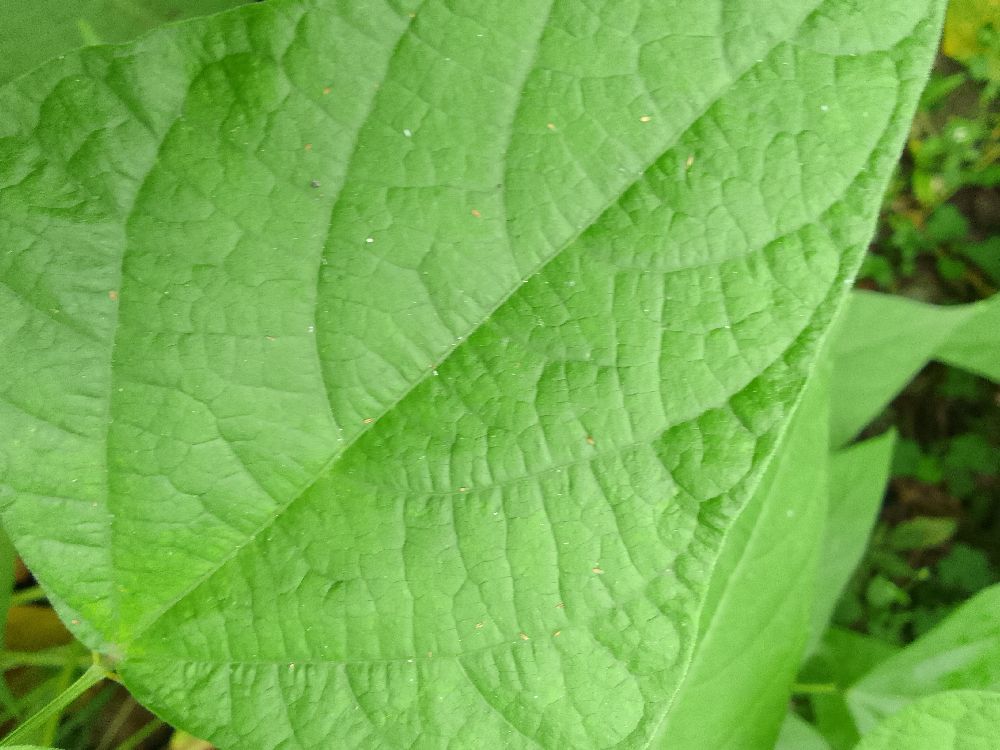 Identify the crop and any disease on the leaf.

common bean, healthy
